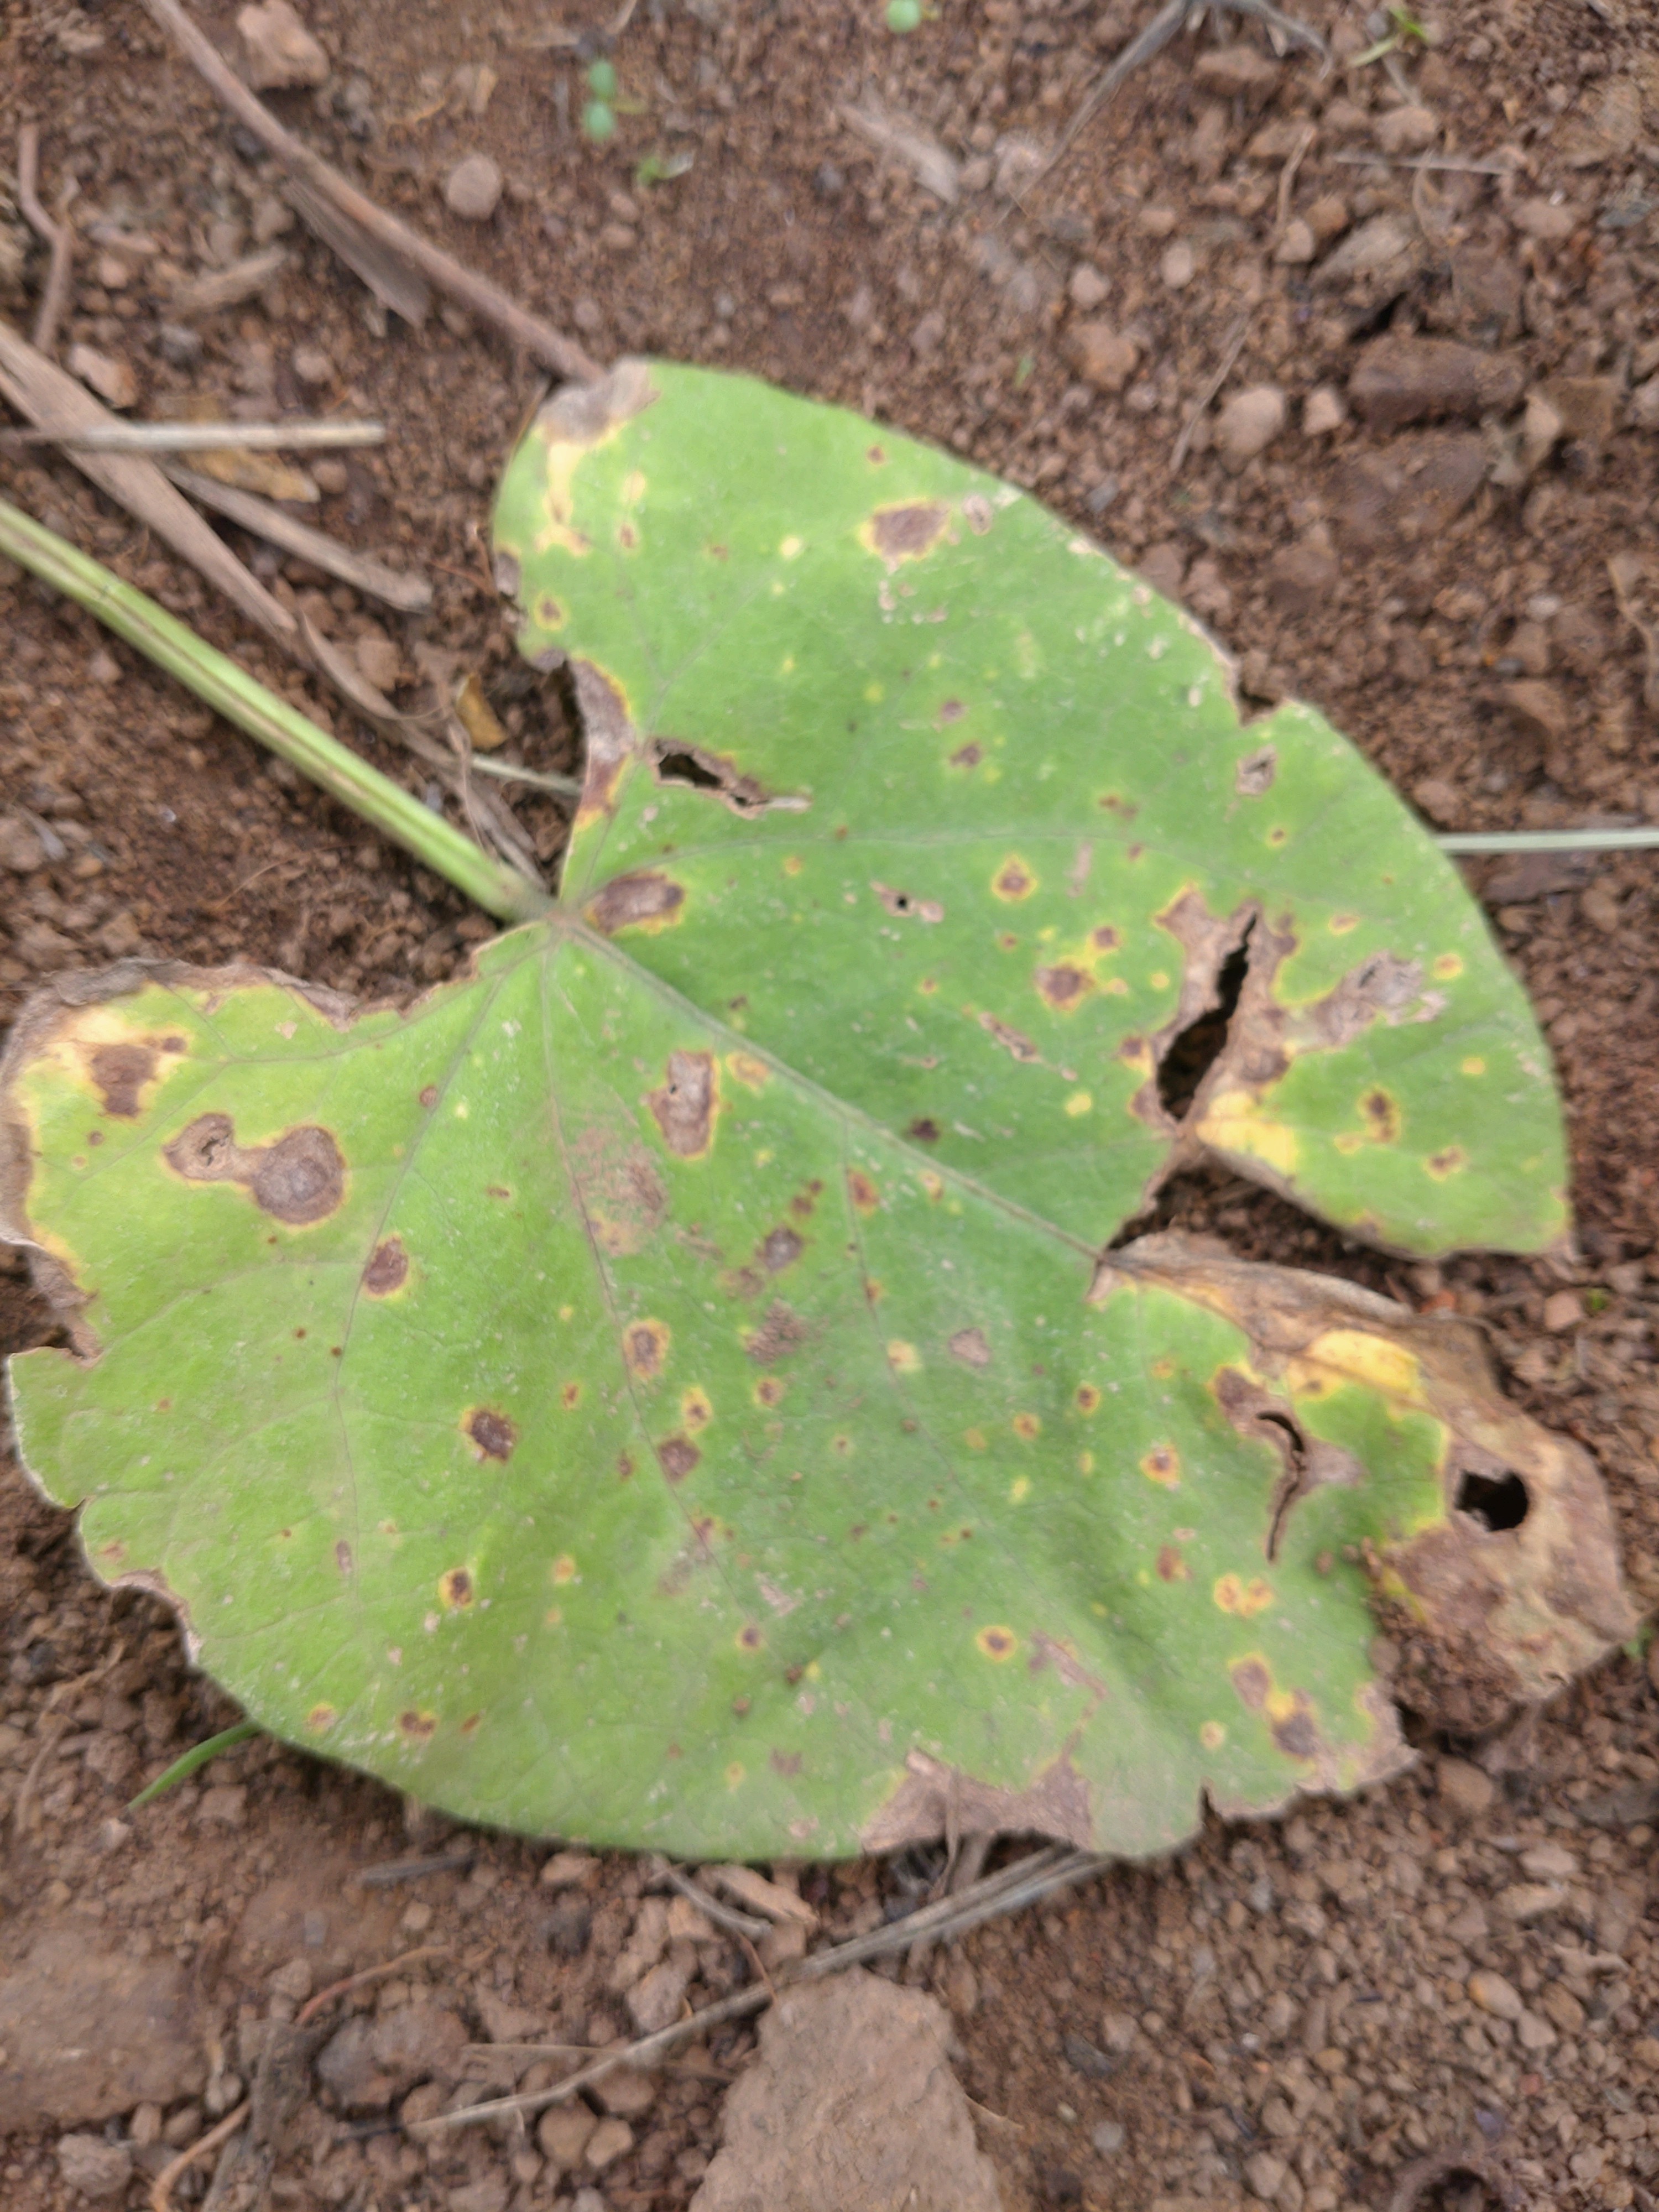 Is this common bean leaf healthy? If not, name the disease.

rust
